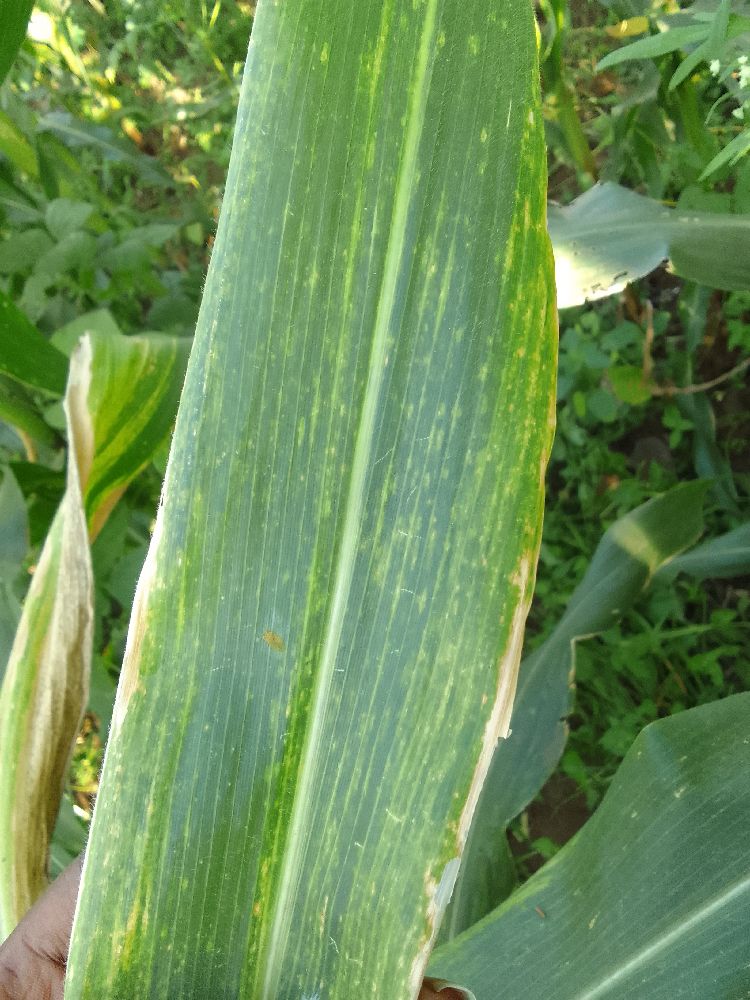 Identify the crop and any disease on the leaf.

maize, maize lethal necrosis
